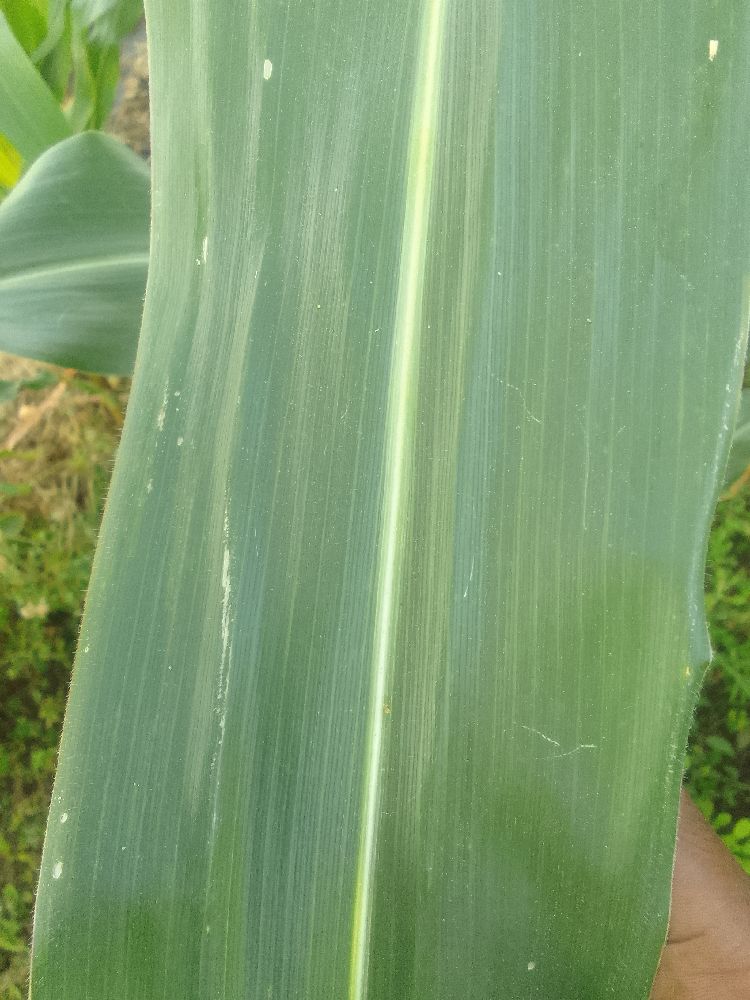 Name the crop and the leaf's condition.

maize, healthy
